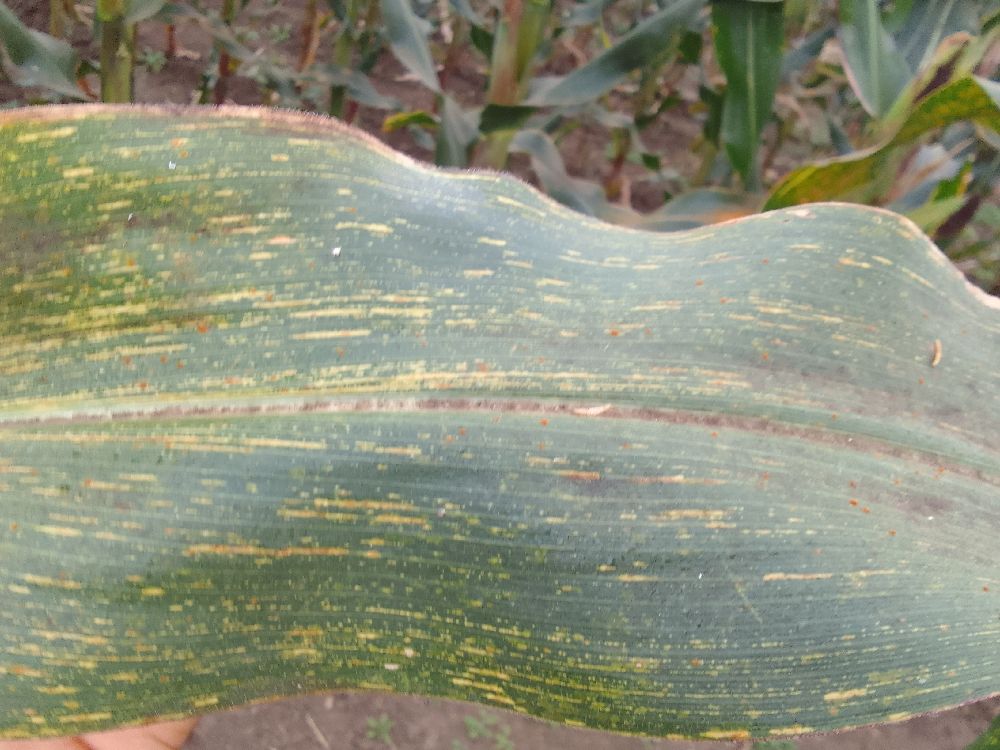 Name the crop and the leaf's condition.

maize, maize streak virus
